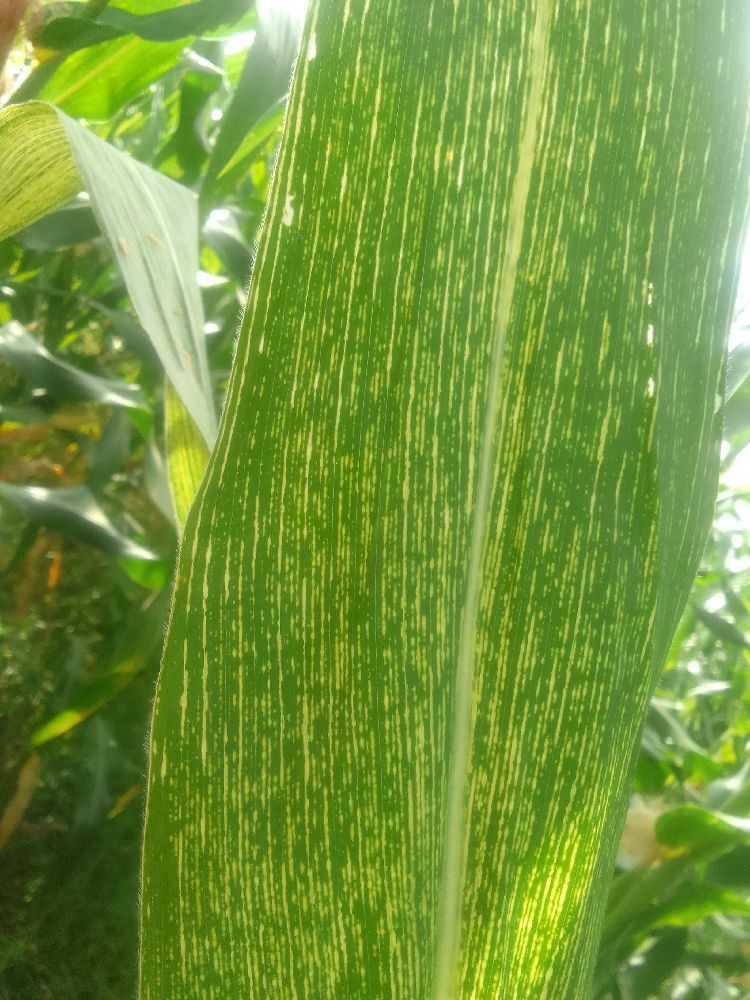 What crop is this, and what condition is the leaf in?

maize, maize streak virus
